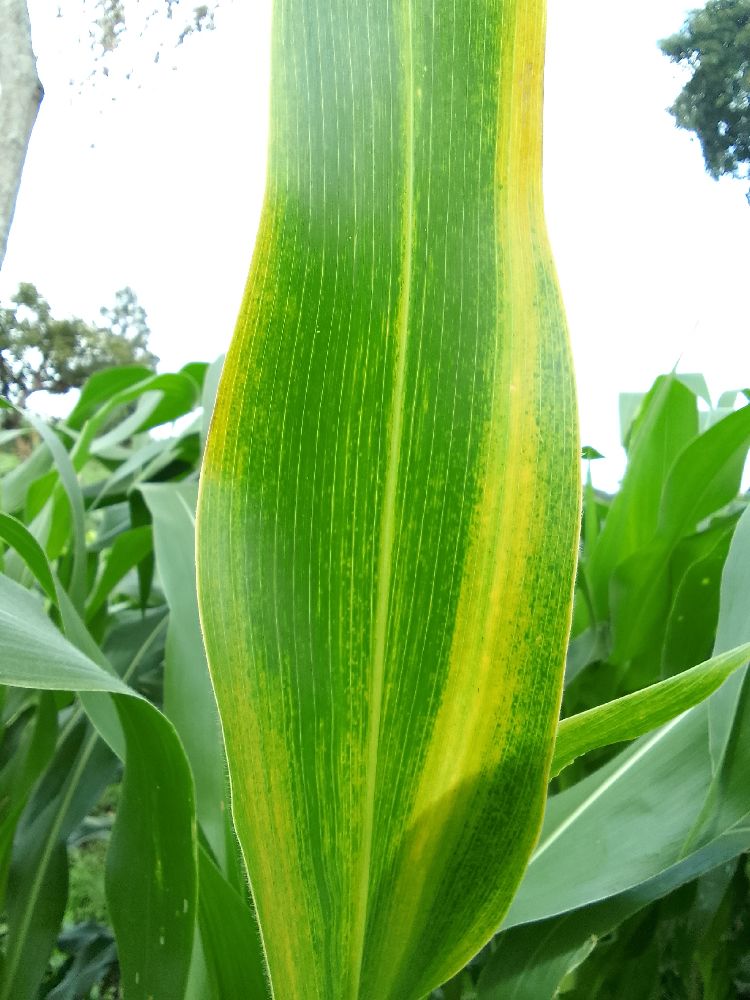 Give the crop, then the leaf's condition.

maize, maize lethal necrosis
